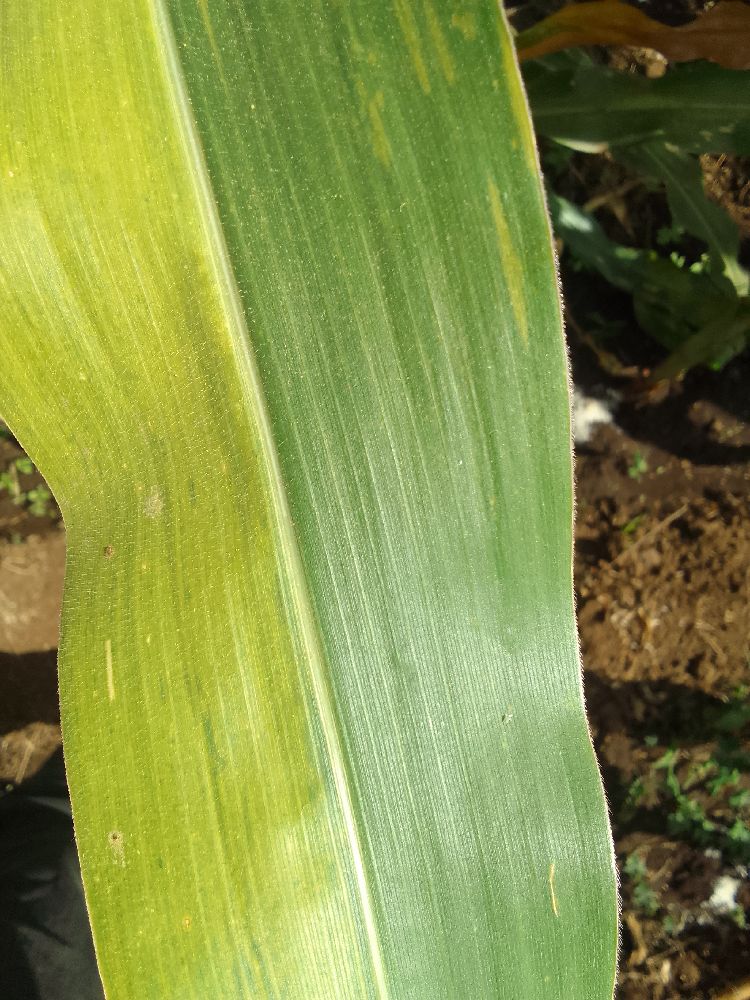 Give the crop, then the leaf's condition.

maize, maize lethal necrosis
